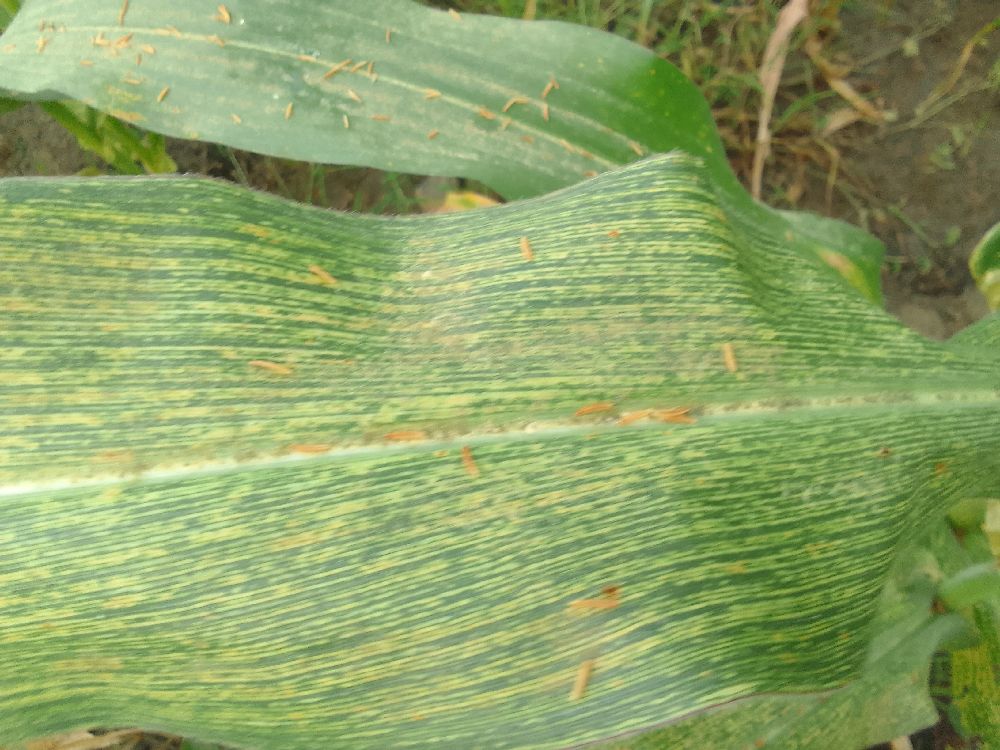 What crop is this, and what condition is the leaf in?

maize, maize streak virus
